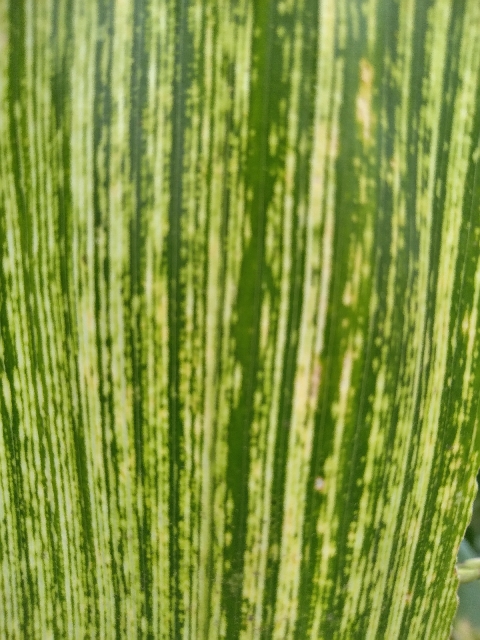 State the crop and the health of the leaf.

maize, maize streak virus
